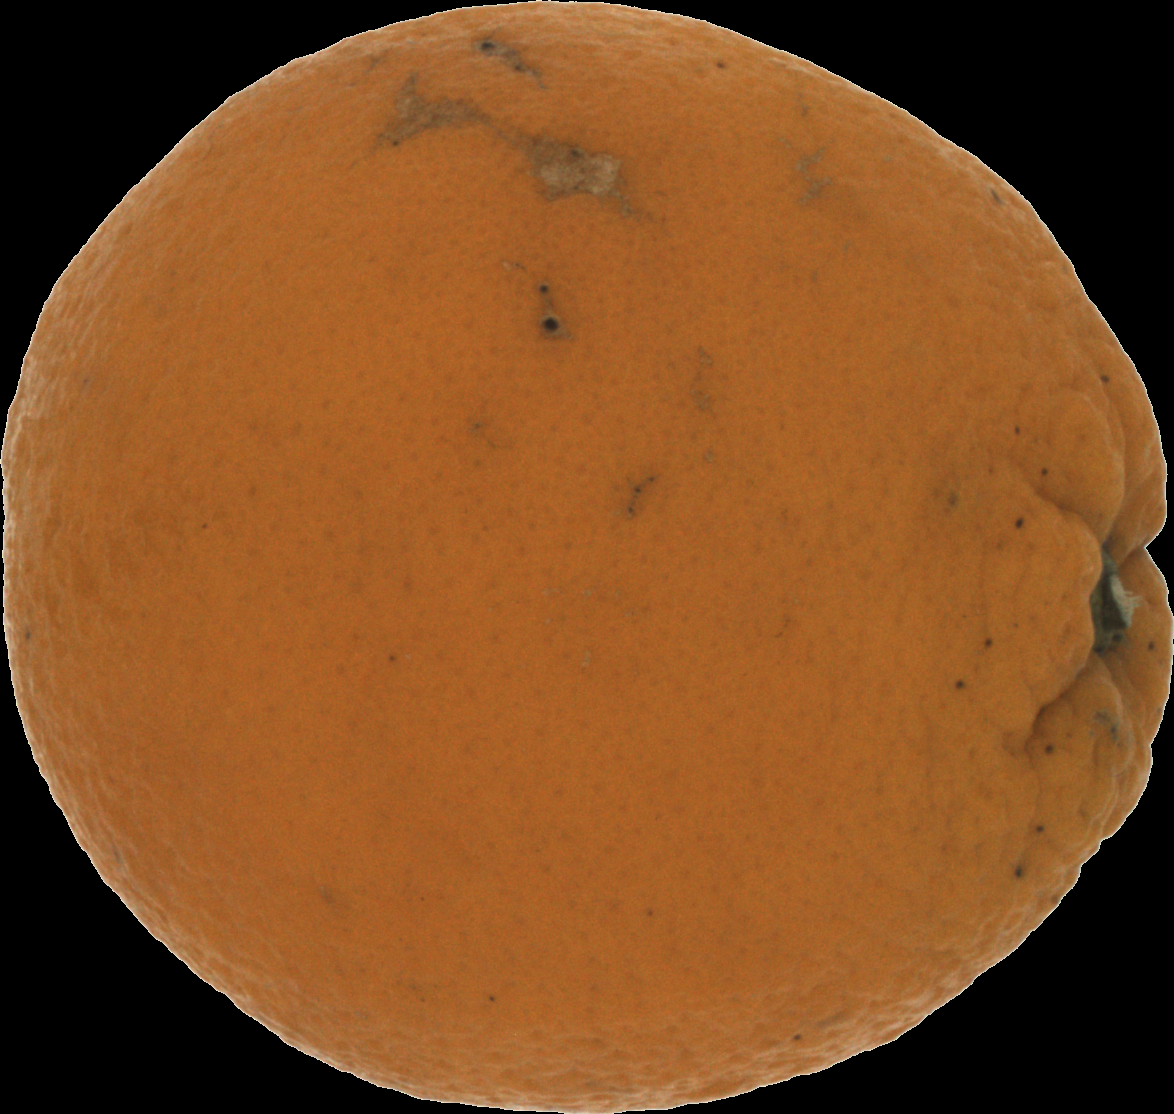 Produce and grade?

orange, bad
